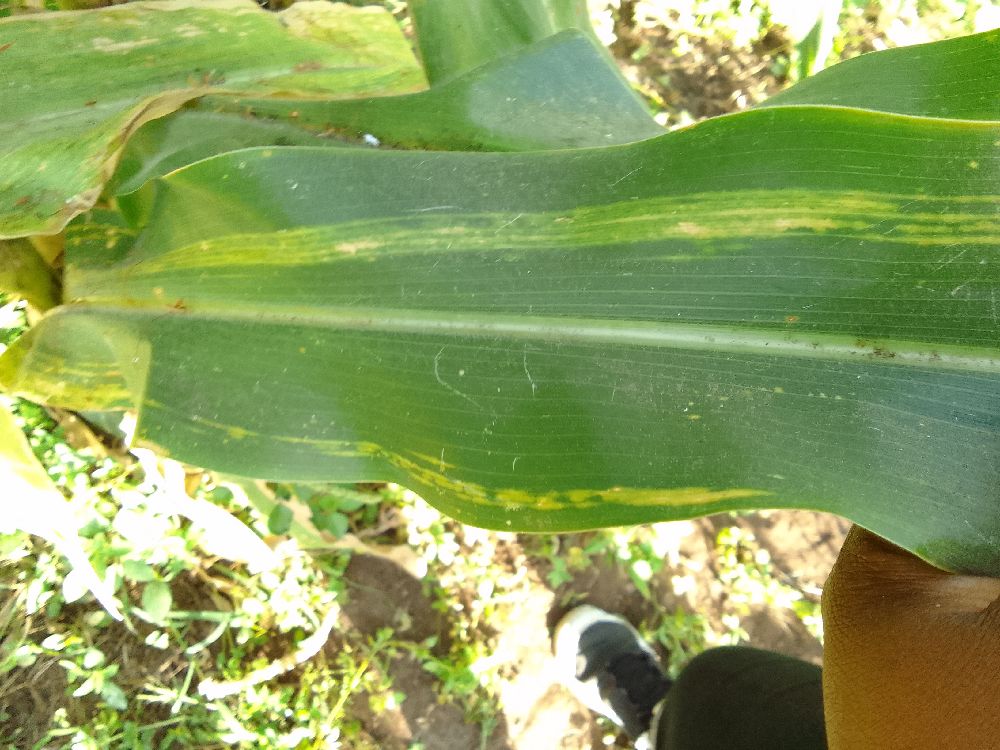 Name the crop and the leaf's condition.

maize, maize lethal necrosis
